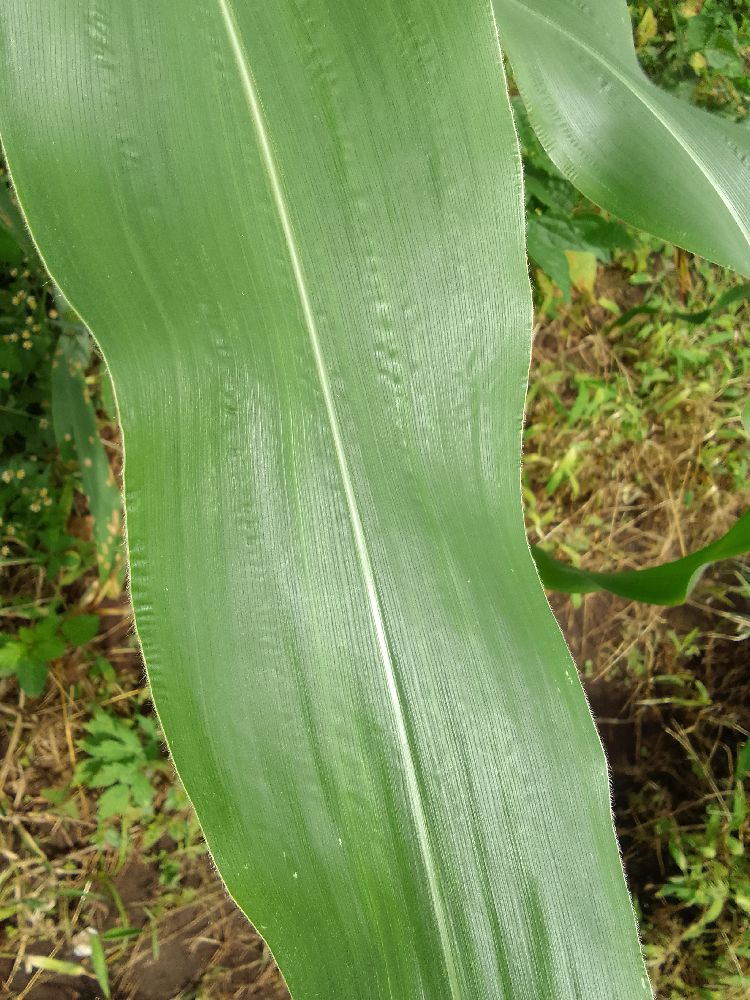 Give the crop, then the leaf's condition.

maize, healthy
